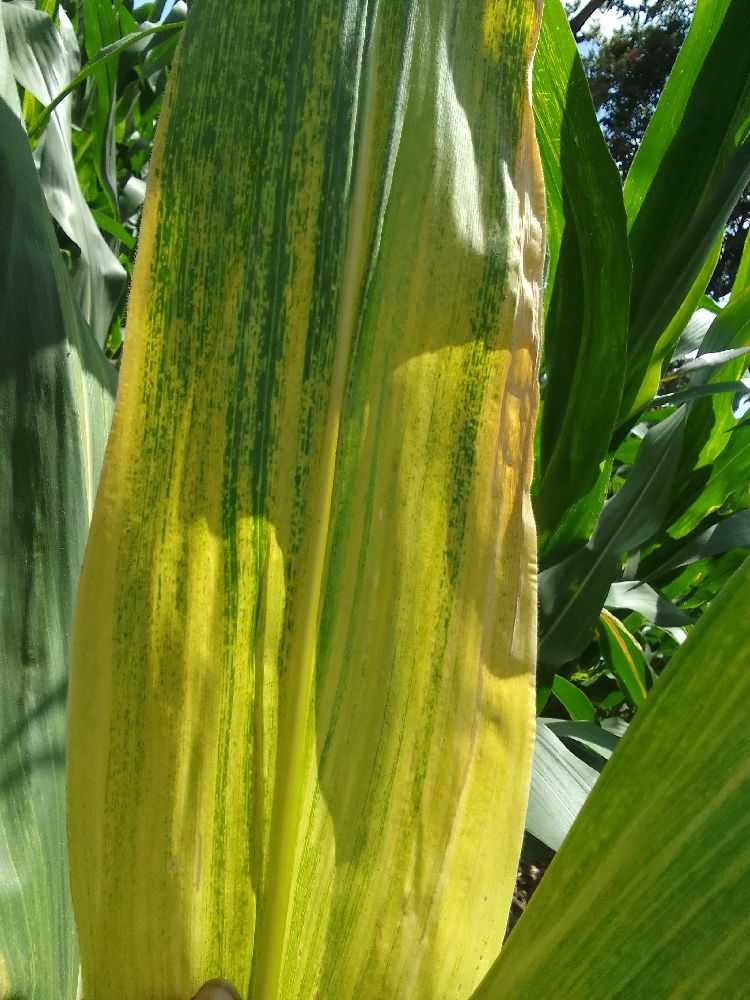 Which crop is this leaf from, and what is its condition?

maize, maize lethal necrosis
